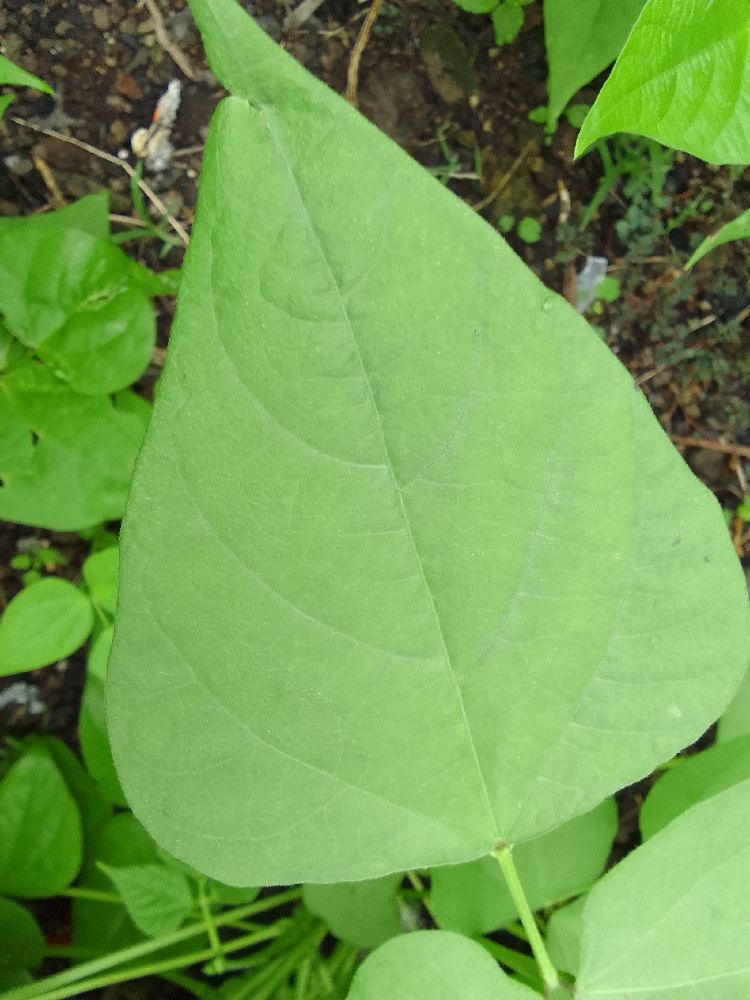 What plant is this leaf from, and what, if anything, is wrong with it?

common bean, healthy
